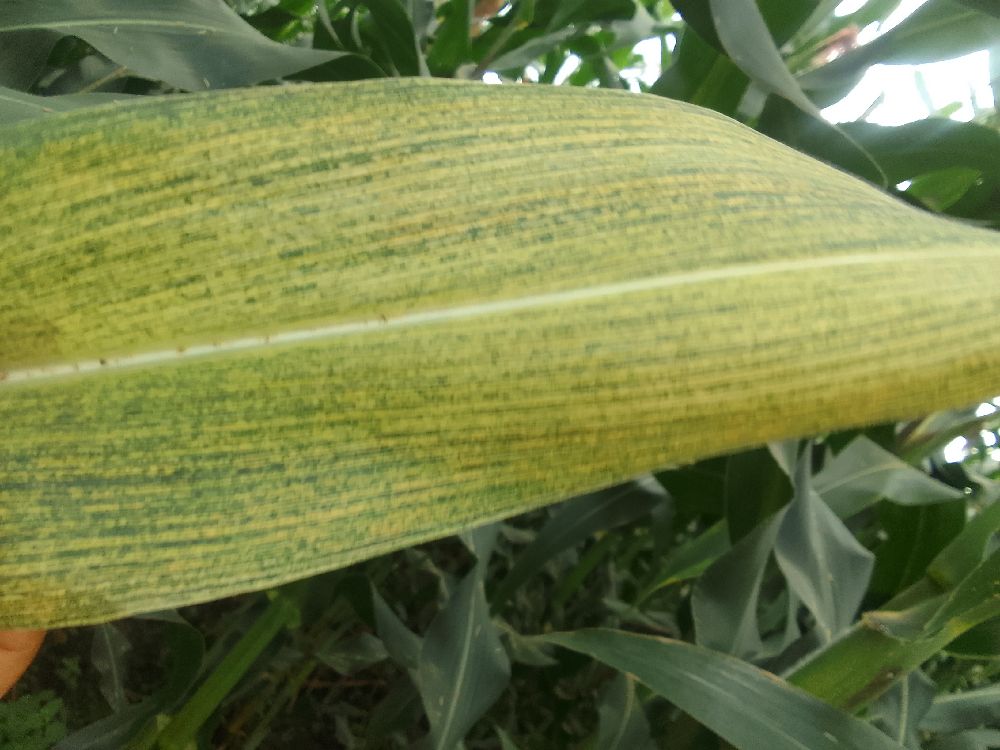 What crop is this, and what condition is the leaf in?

maize, maize streak virus
